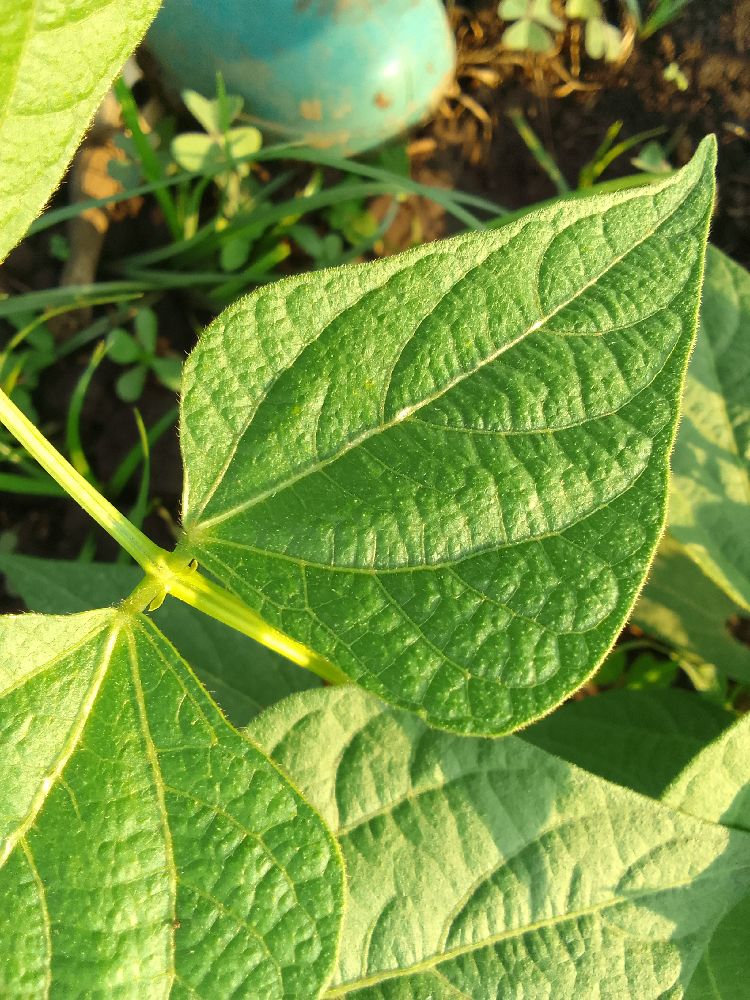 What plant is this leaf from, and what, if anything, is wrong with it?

common bean, healthy
